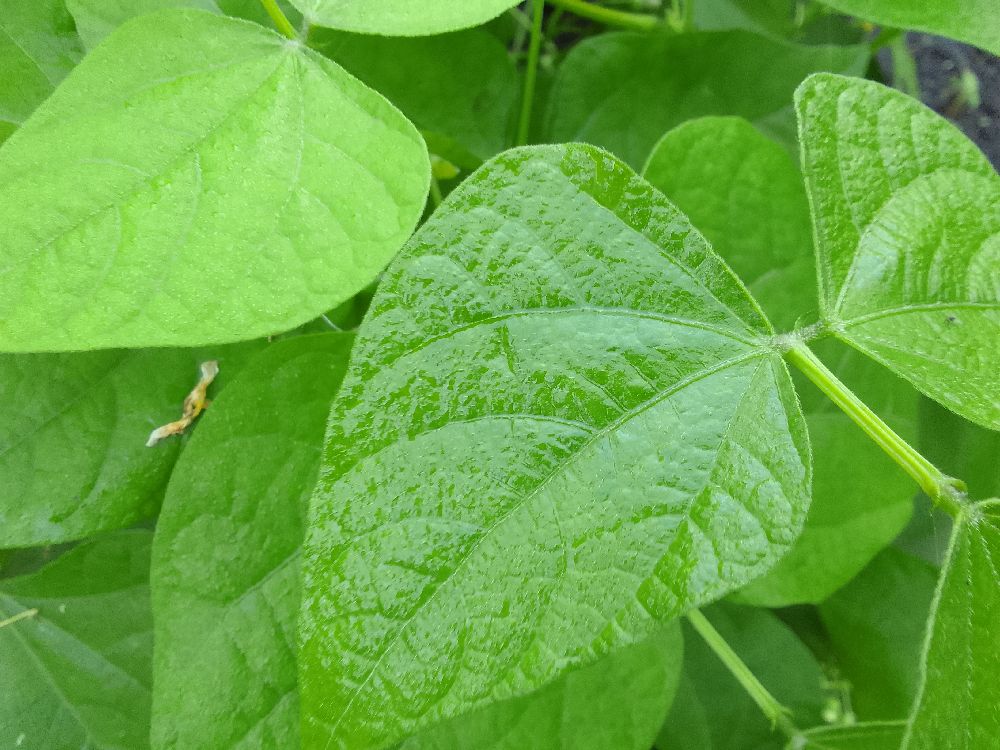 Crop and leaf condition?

common bean, healthy
